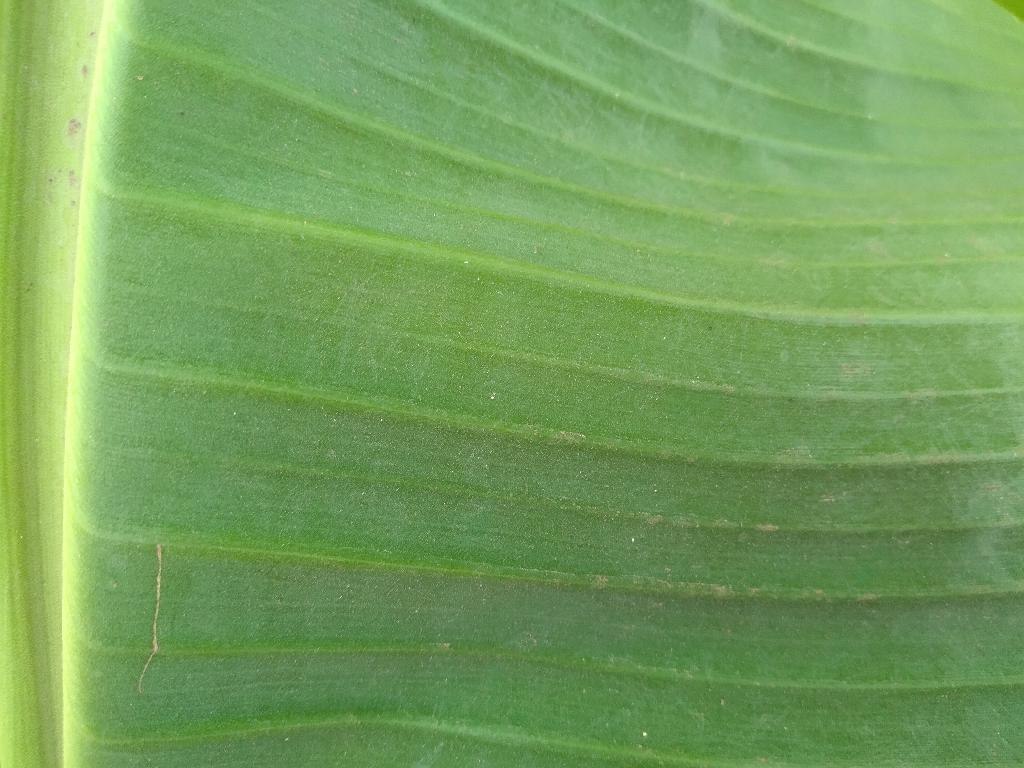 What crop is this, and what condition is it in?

banana, healthy
